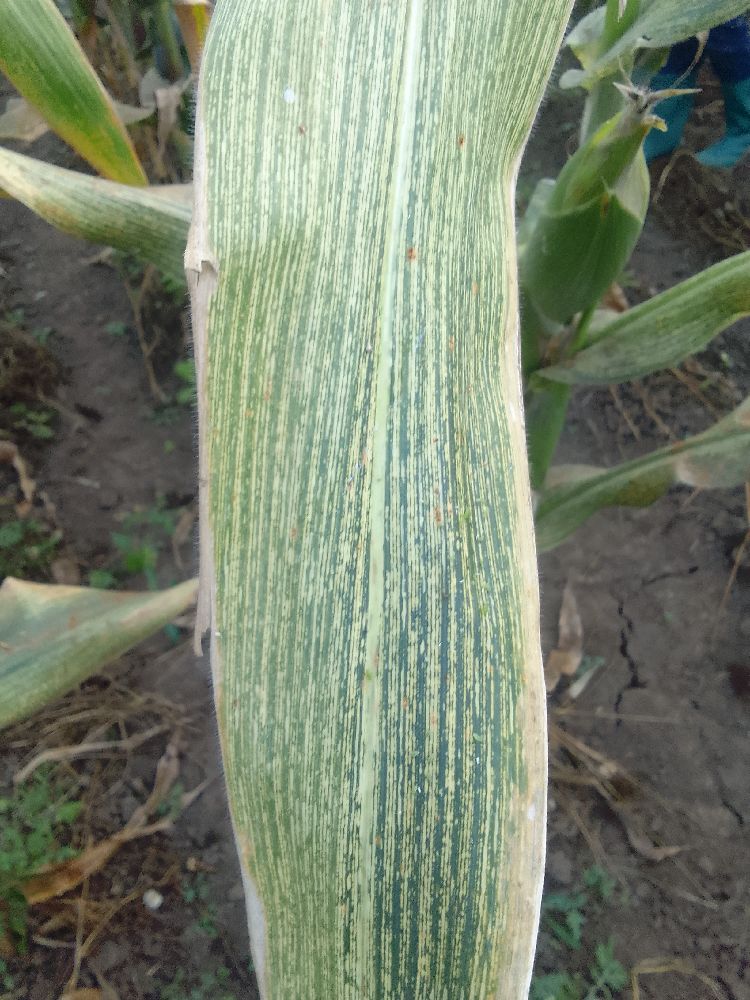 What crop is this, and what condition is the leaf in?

maize, maize streak virus
